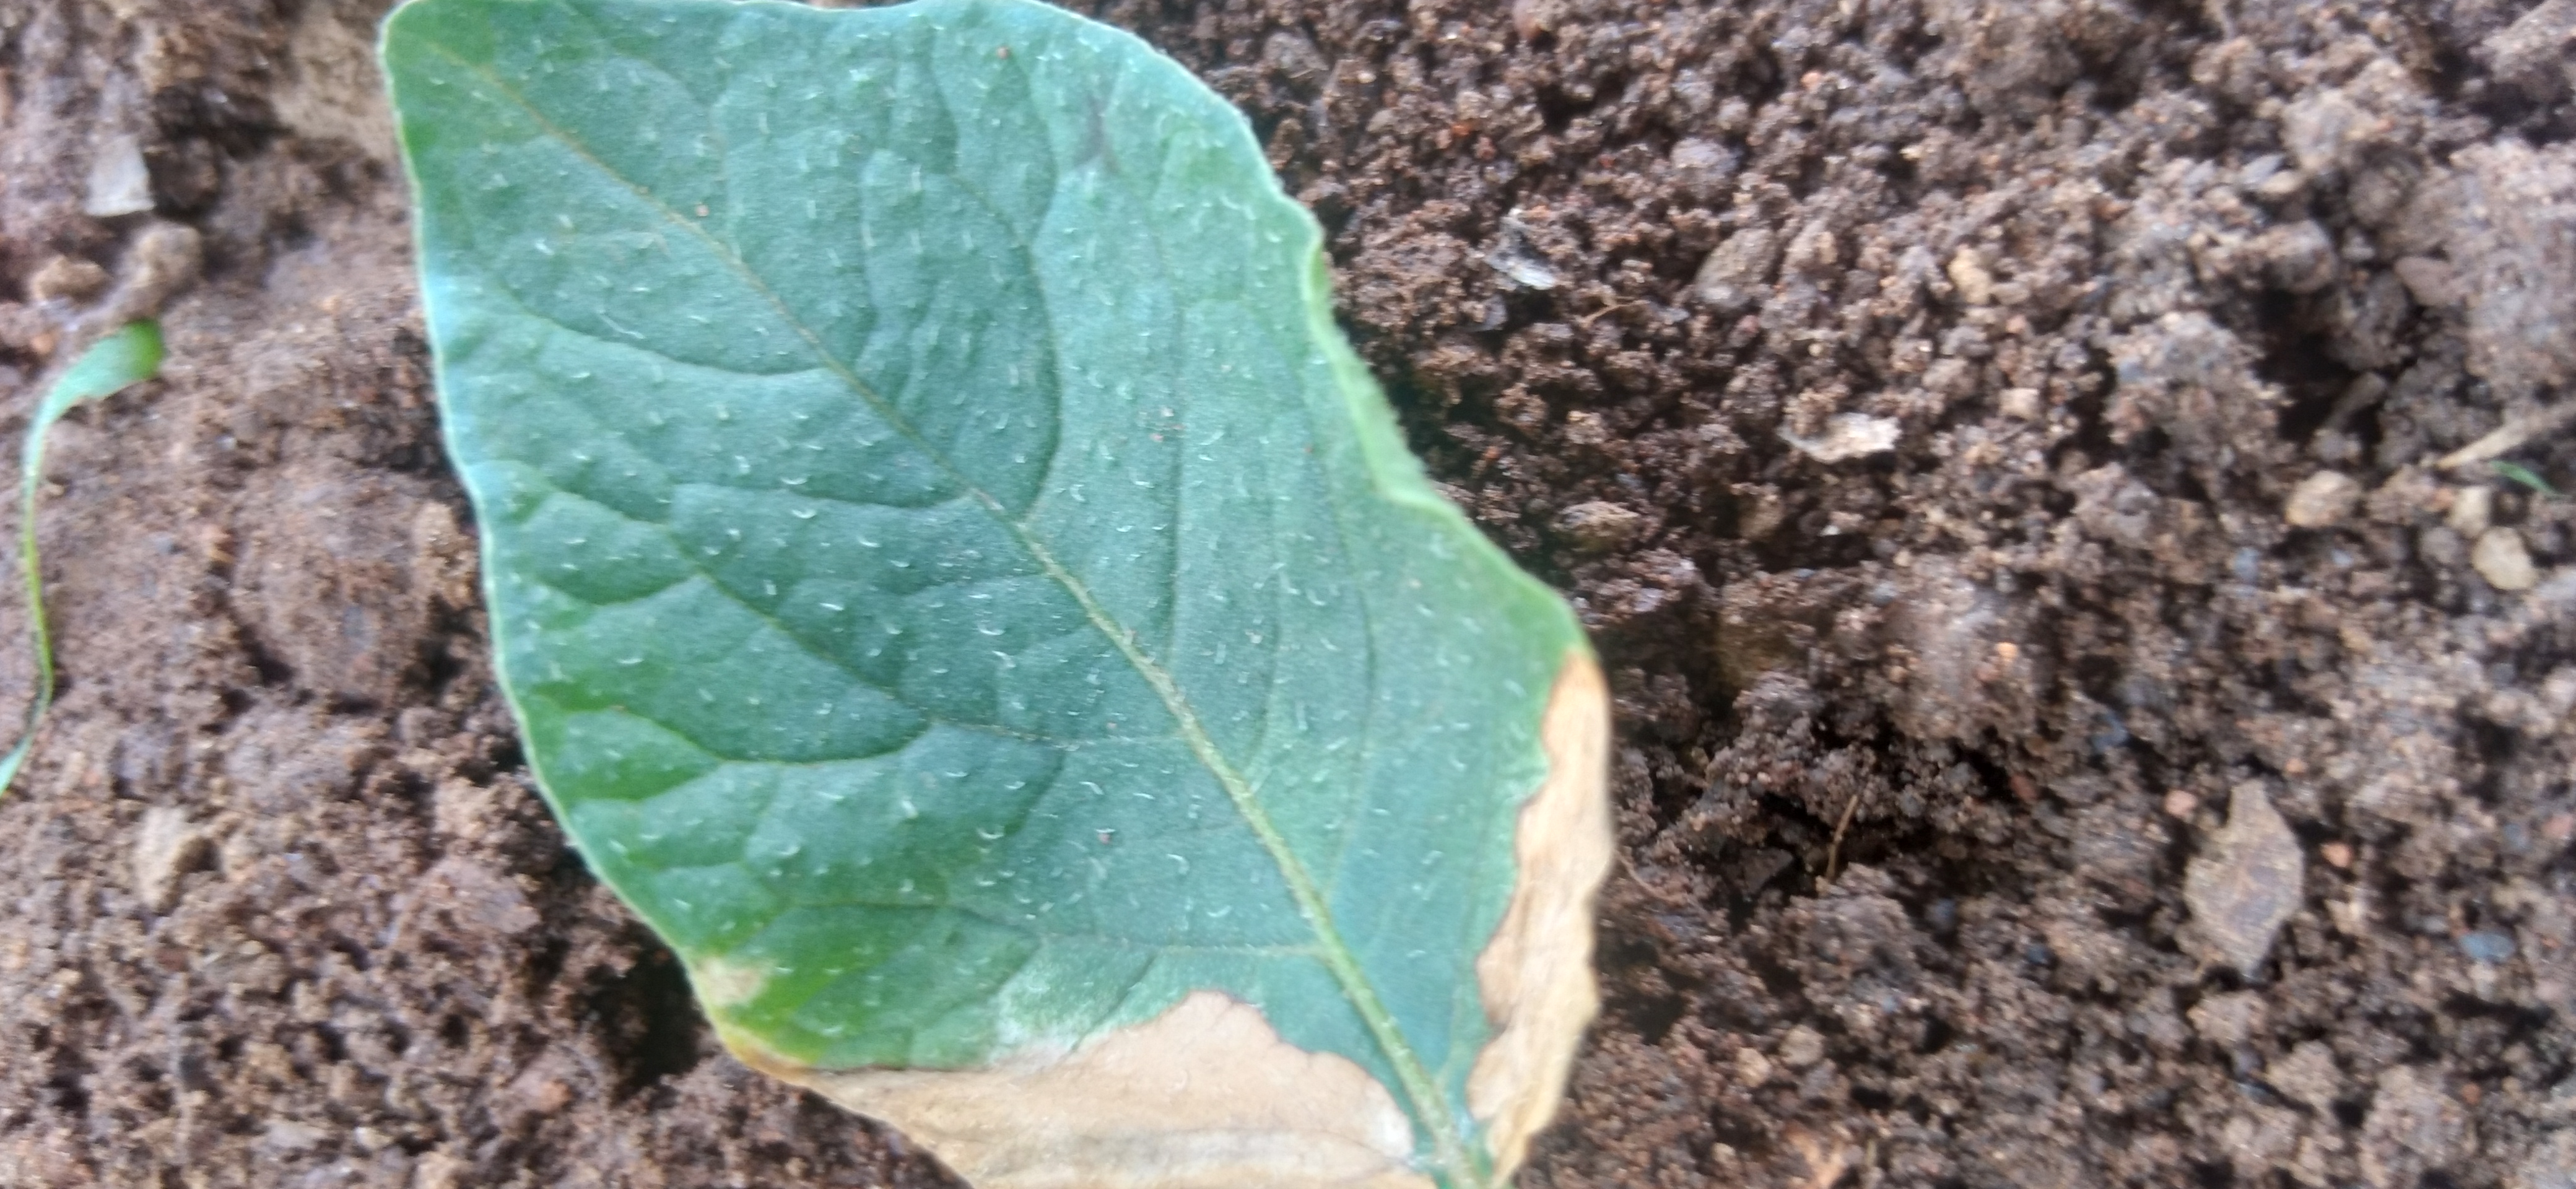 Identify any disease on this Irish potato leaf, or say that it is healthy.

early blight
